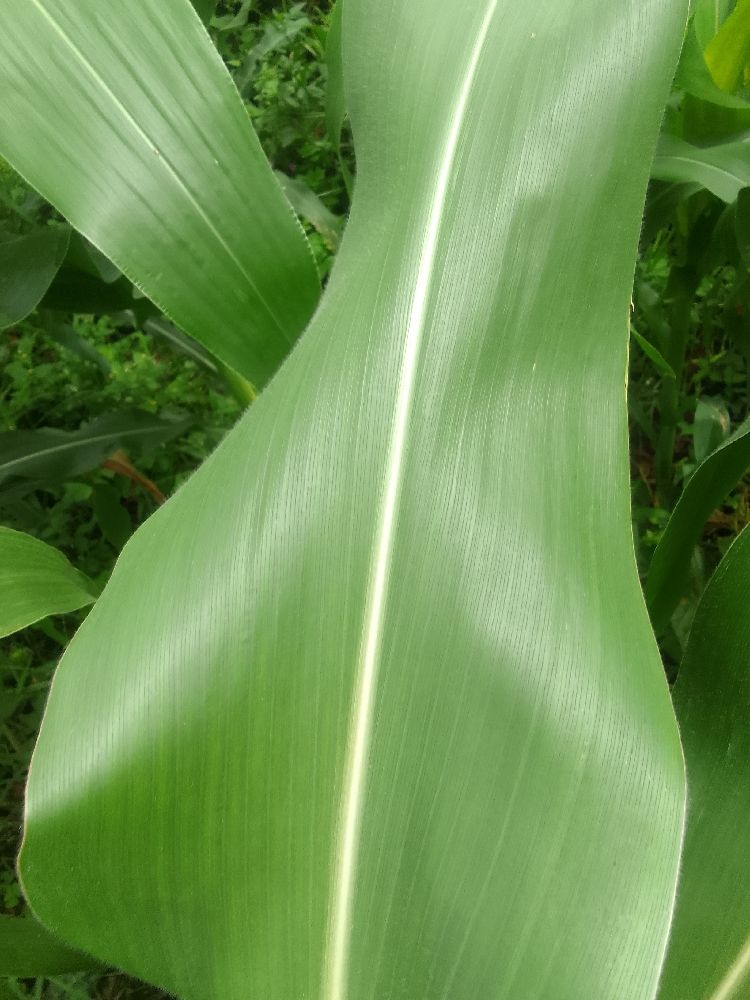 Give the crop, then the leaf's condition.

maize, healthy
